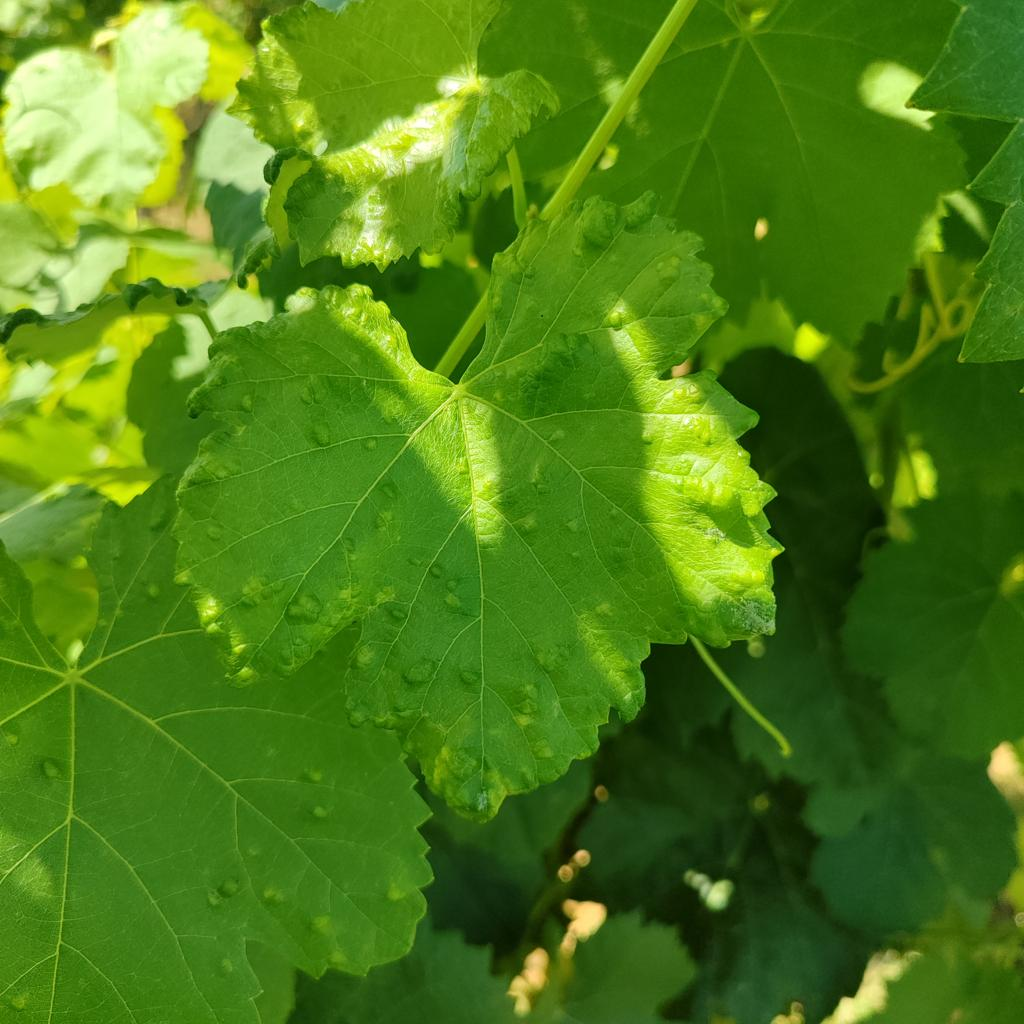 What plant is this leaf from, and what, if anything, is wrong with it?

grapevine, erineum mite
